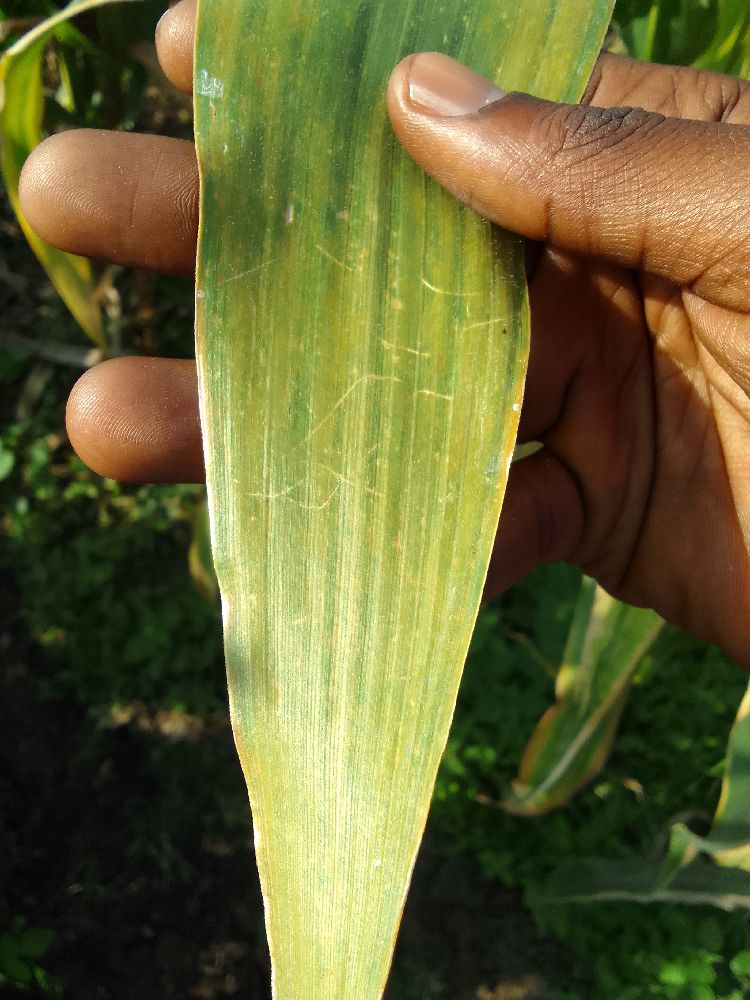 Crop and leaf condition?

maize, maize lethal necrosis
